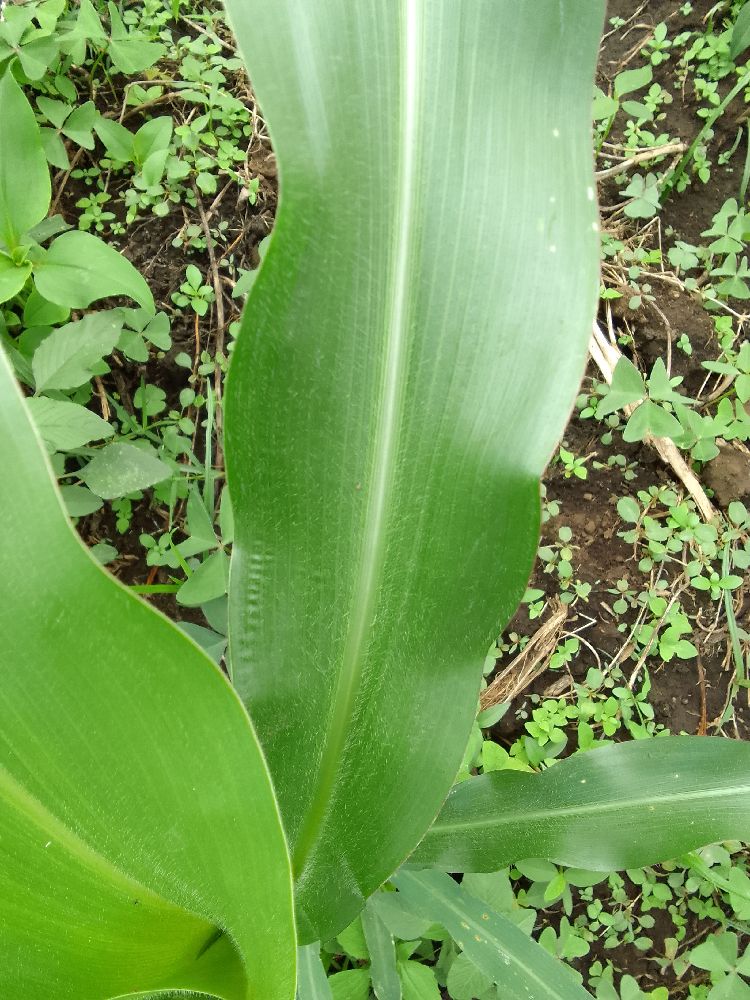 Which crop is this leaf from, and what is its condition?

maize, healthy
